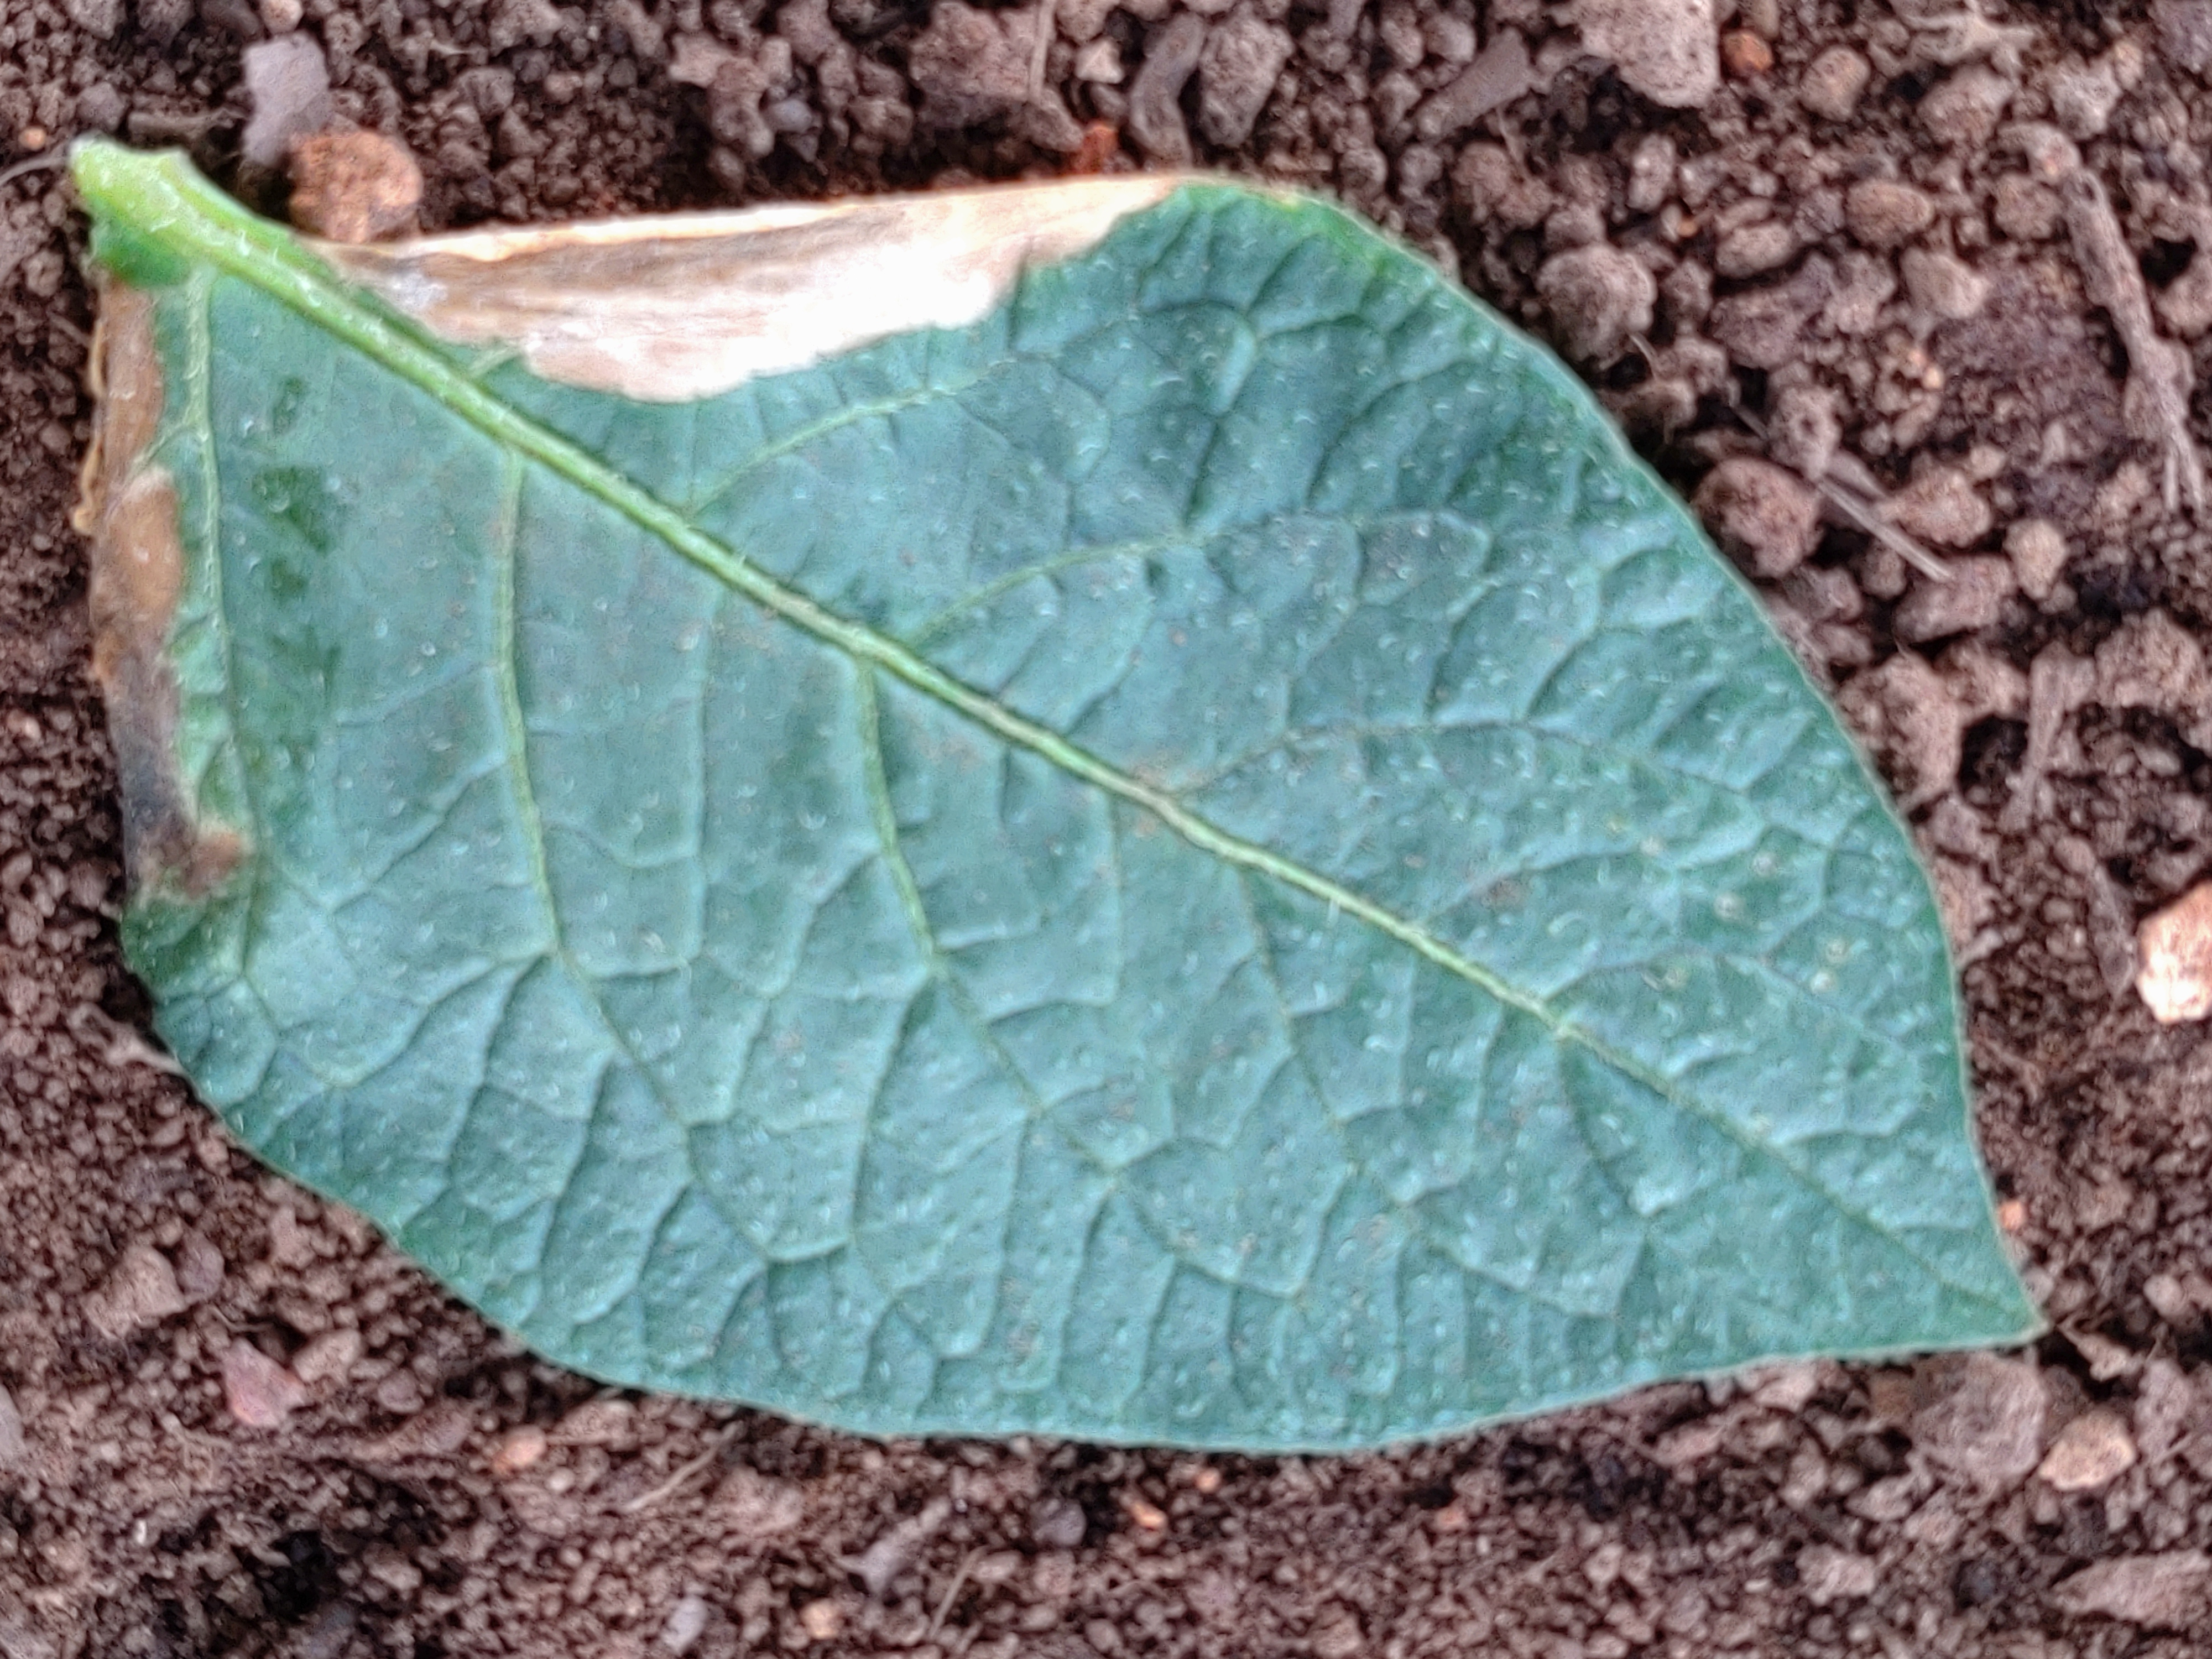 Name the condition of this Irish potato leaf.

early blight
